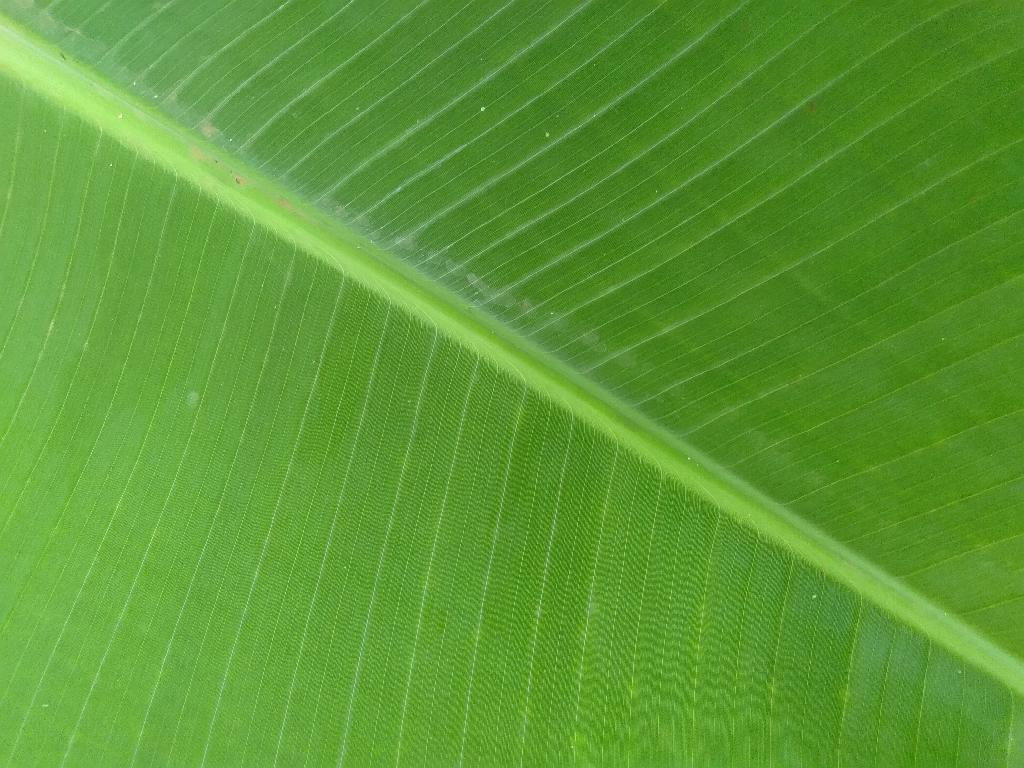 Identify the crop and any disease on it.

banana, healthy
